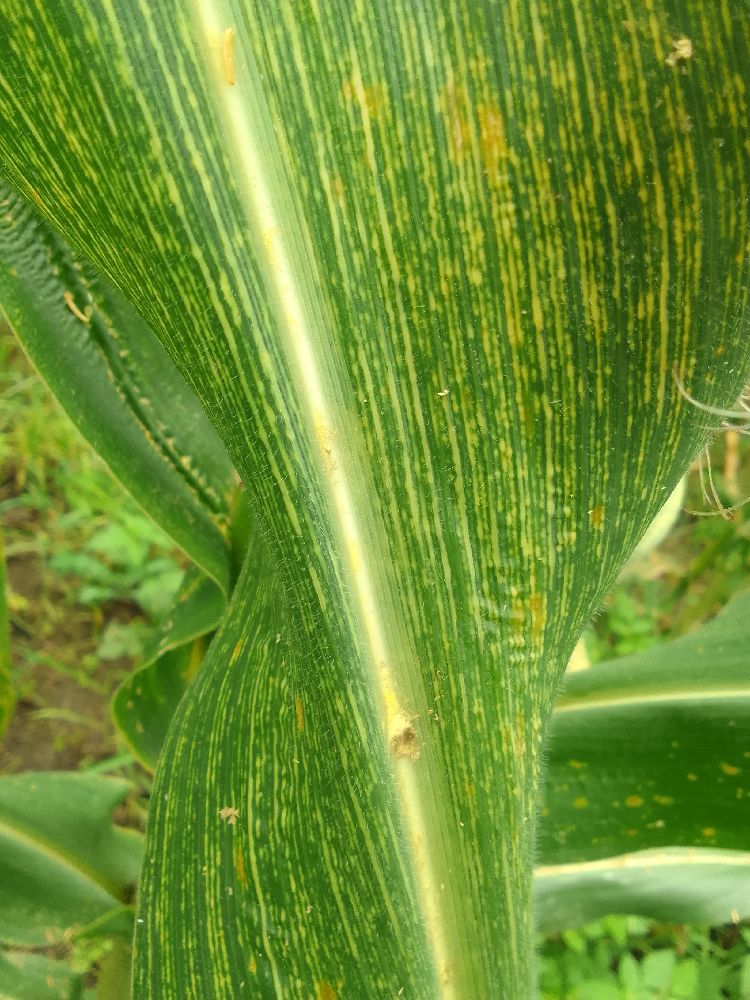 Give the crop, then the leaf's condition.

maize, maize streak virus
